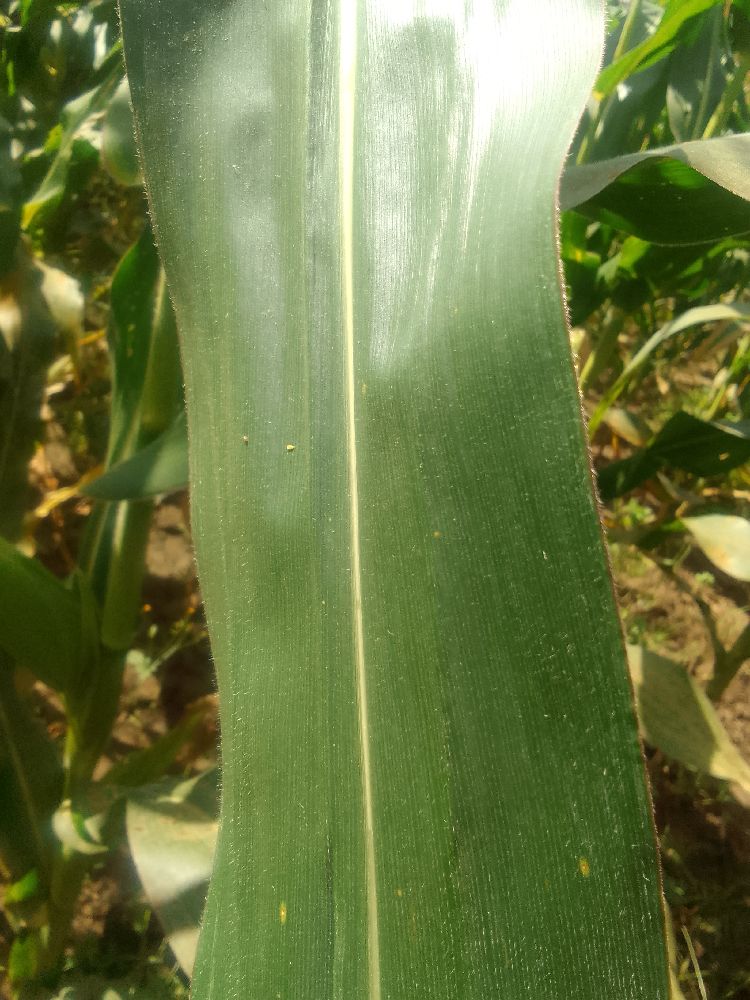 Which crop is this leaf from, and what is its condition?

maize, healthy
